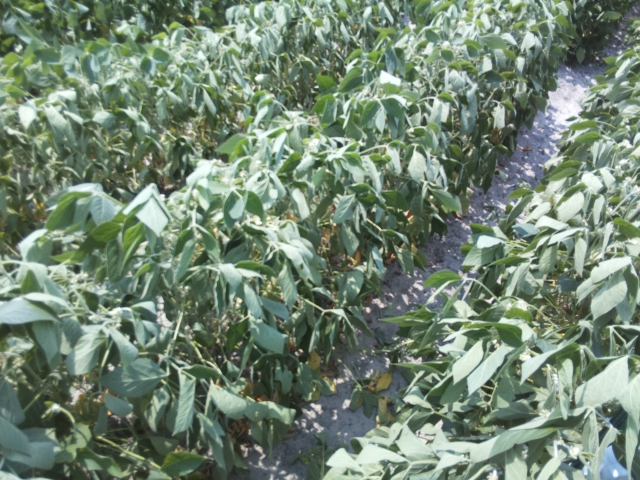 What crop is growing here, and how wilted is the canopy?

soybean, moderate turgor loss in upper canopy
